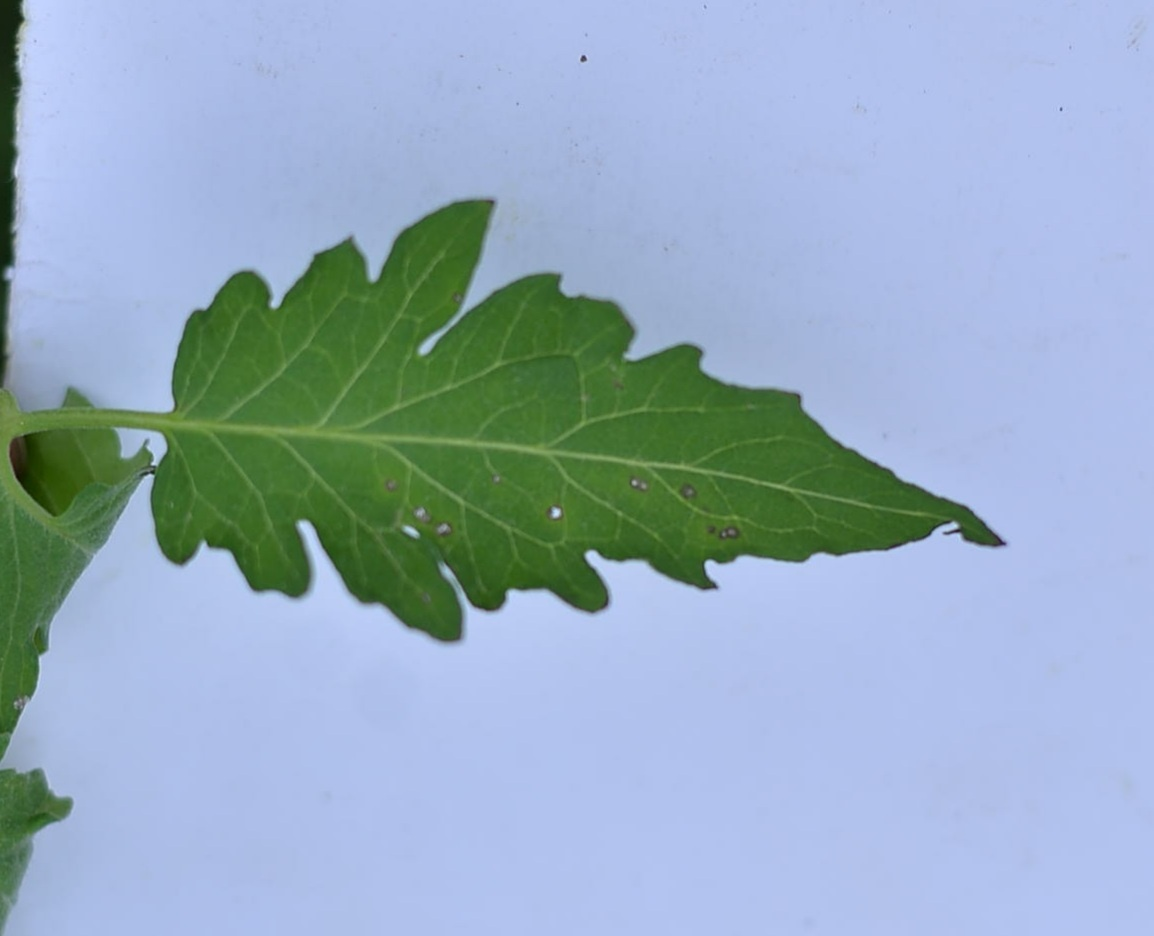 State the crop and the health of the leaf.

tomato, infected
